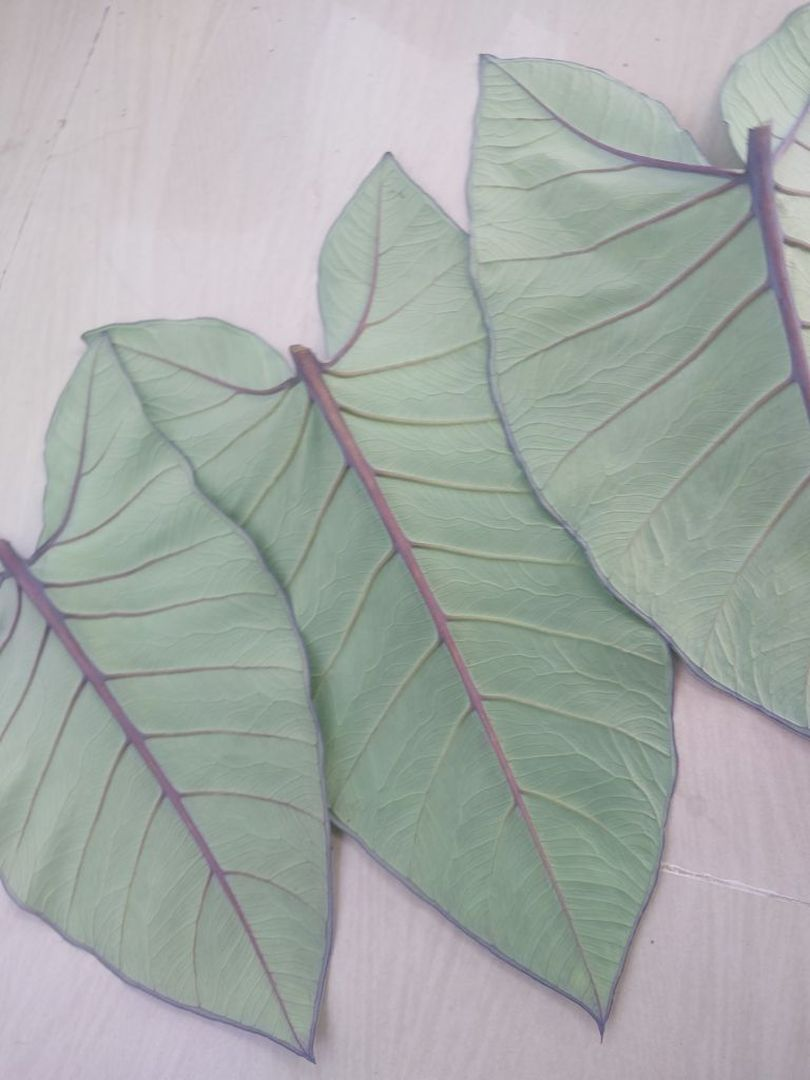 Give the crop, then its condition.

taro, healthy
